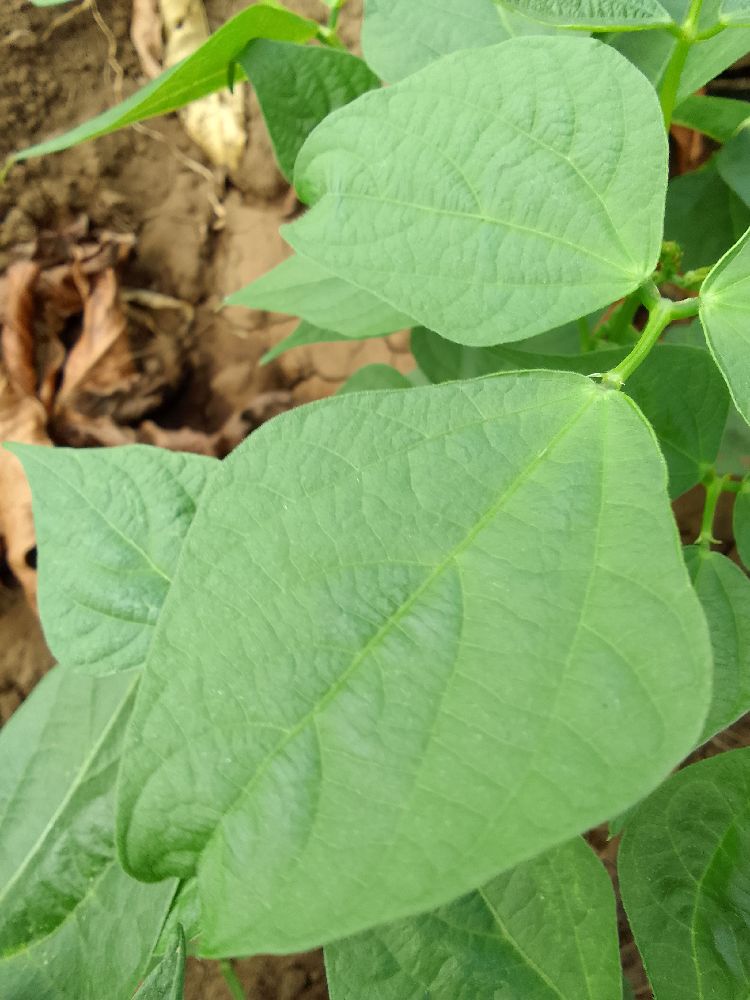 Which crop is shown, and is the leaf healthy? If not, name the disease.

common bean, healthy
